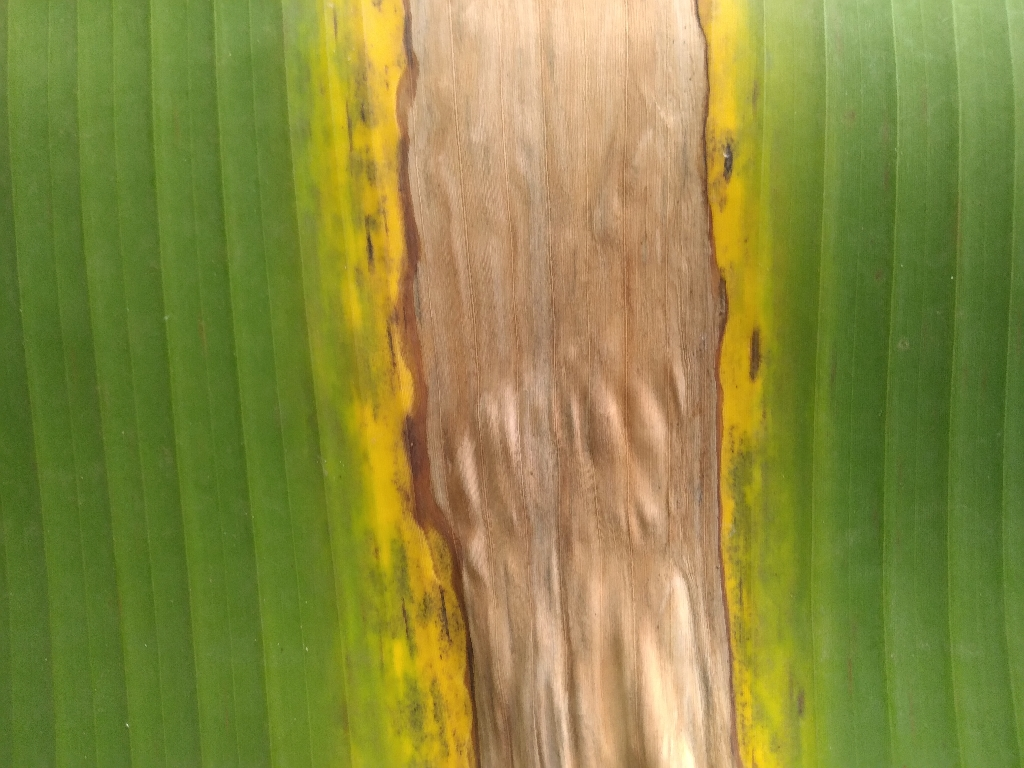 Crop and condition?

banana, black sigatoka
